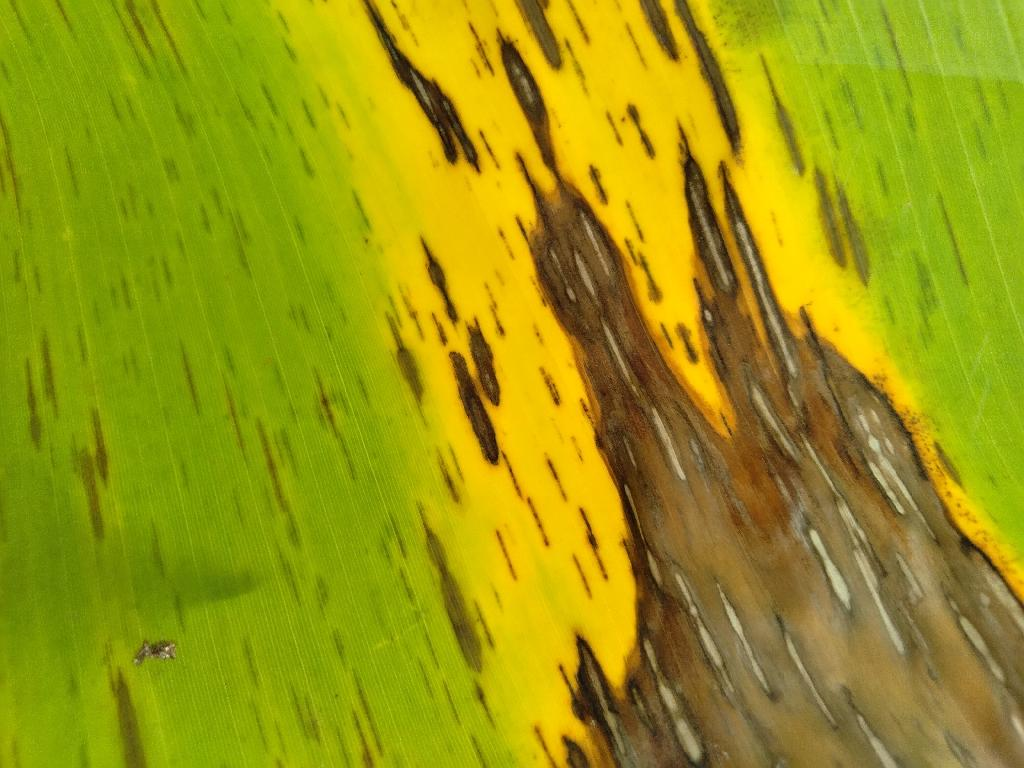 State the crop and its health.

banana, black sigatoka
